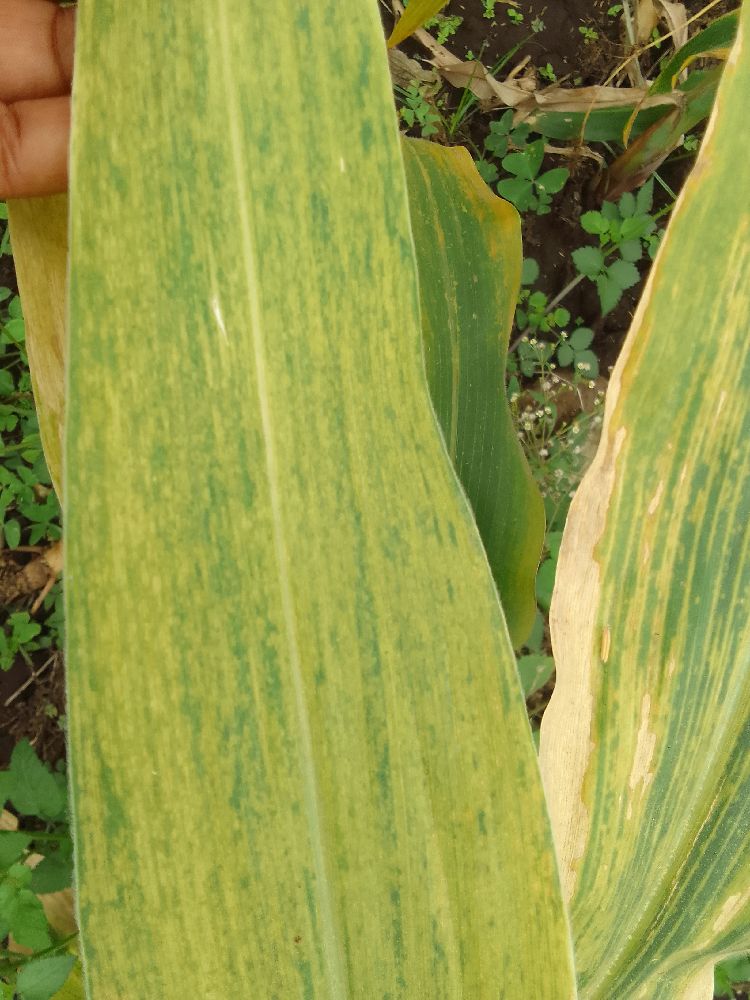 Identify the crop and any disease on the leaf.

maize, maize lethal necrosis
